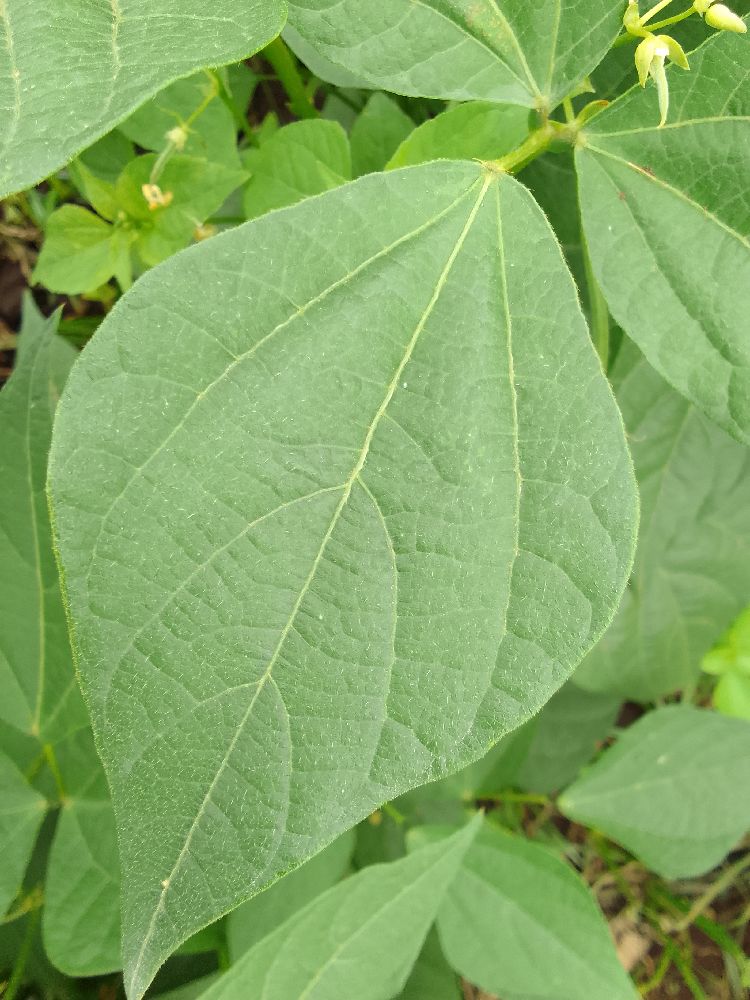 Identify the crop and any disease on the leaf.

common bean, healthy
